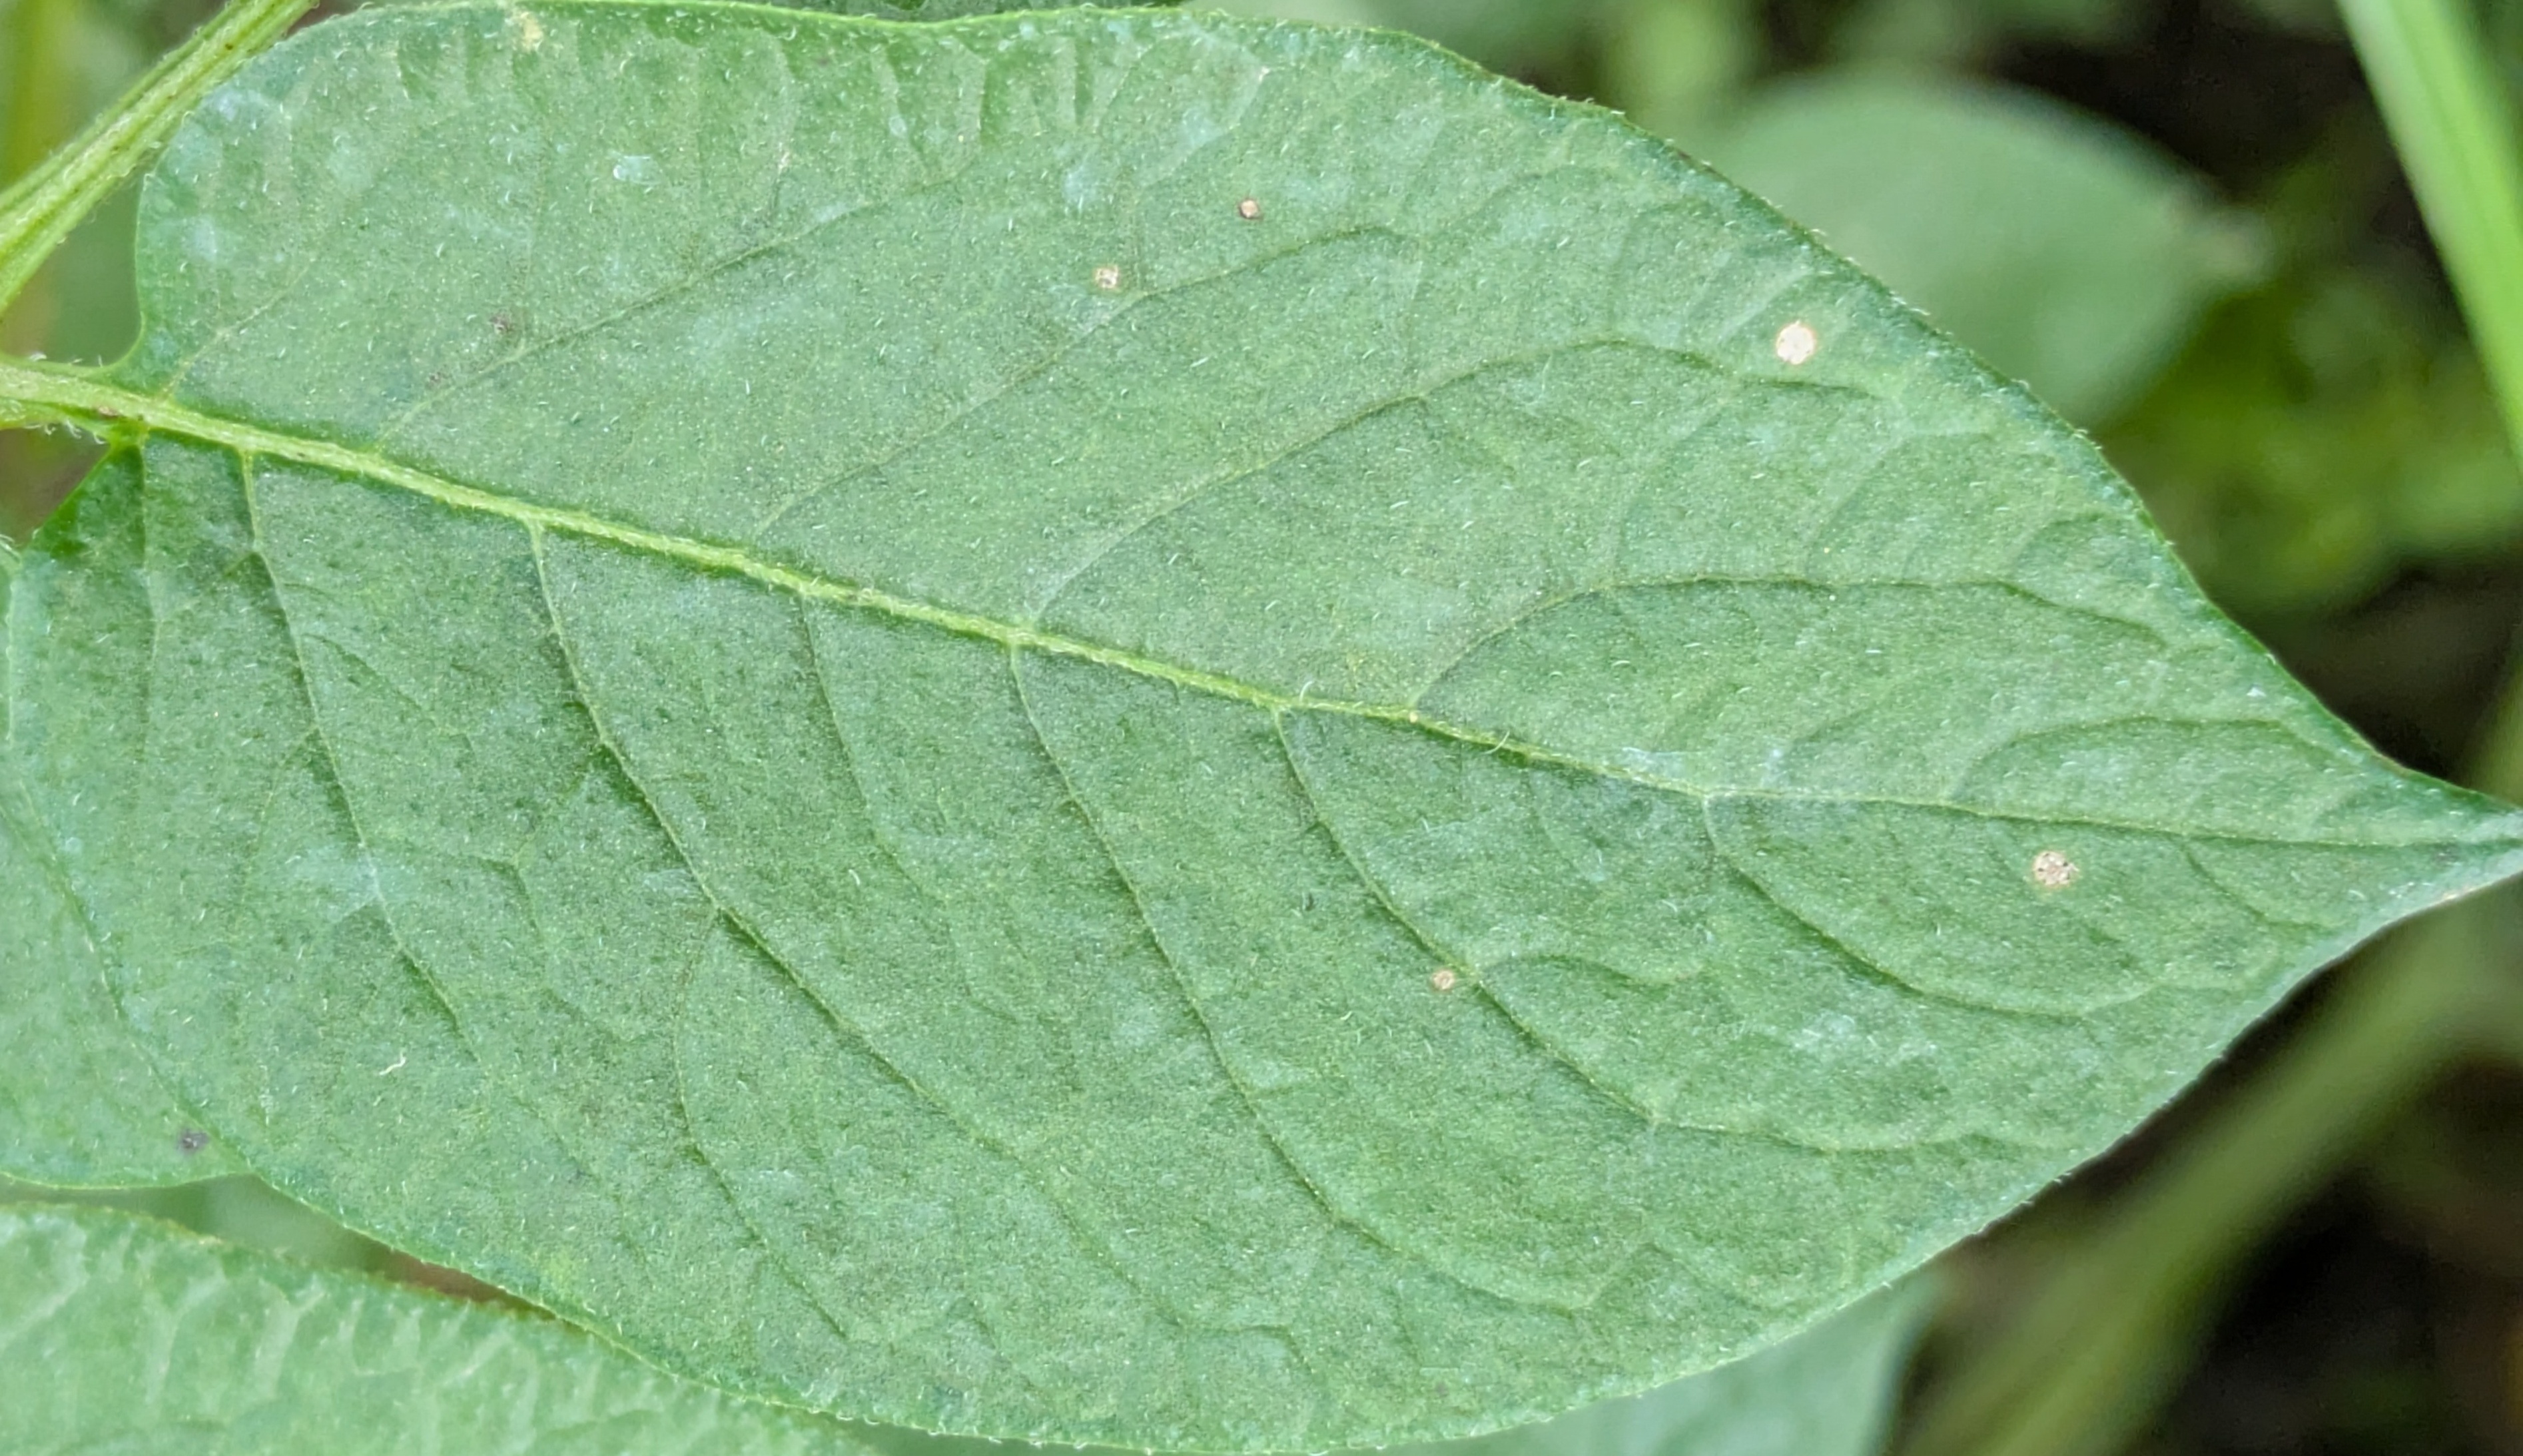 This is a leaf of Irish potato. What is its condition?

healthy
